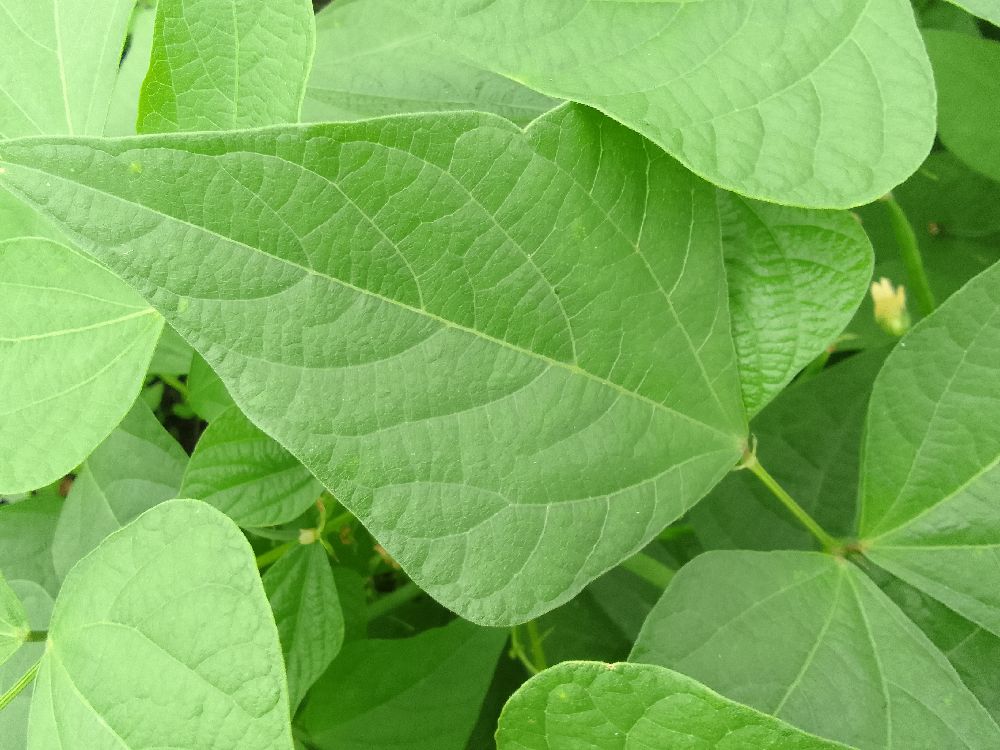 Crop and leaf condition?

common bean, healthy
